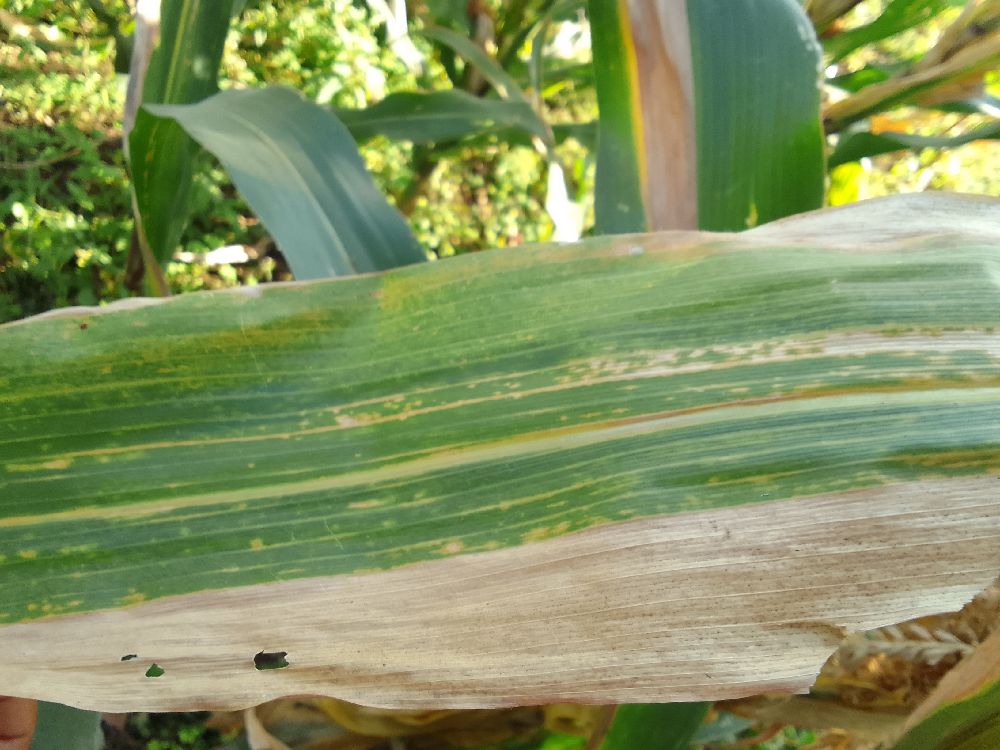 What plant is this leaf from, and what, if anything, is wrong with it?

maize, maize lethal necrosis
